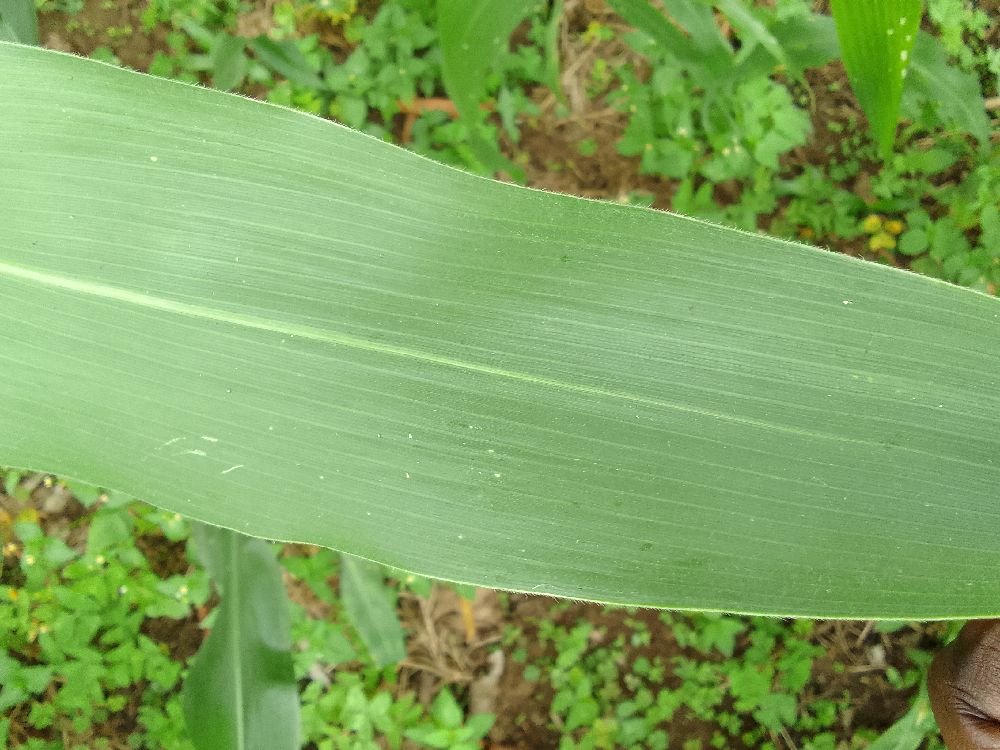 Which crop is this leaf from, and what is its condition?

maize, healthy
